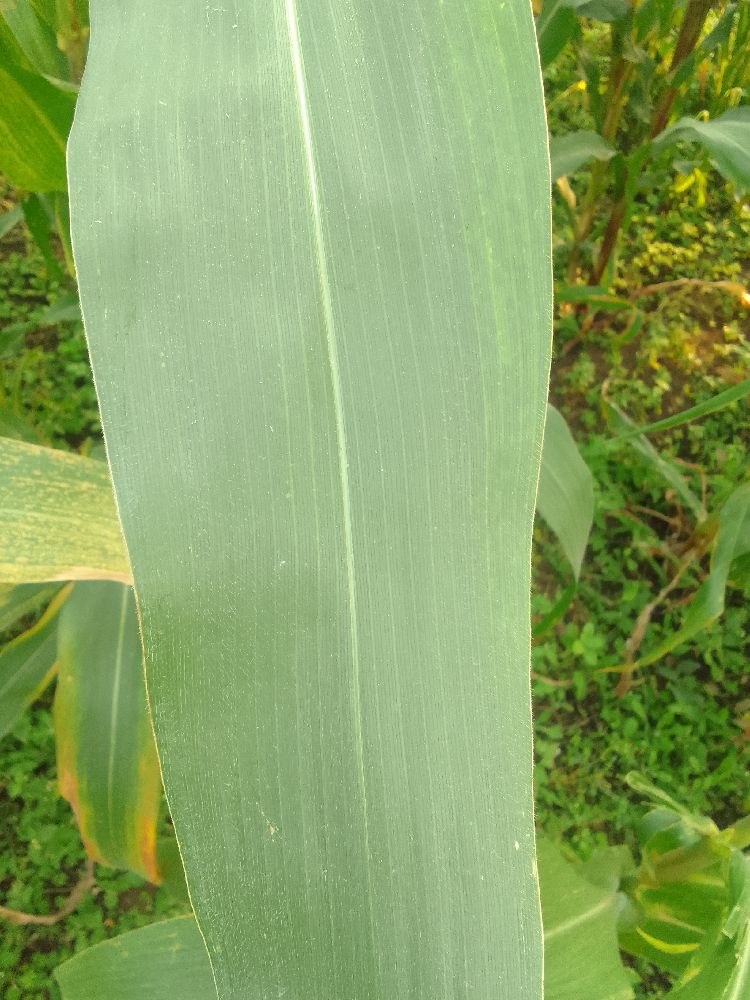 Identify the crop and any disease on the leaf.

maize, healthy
